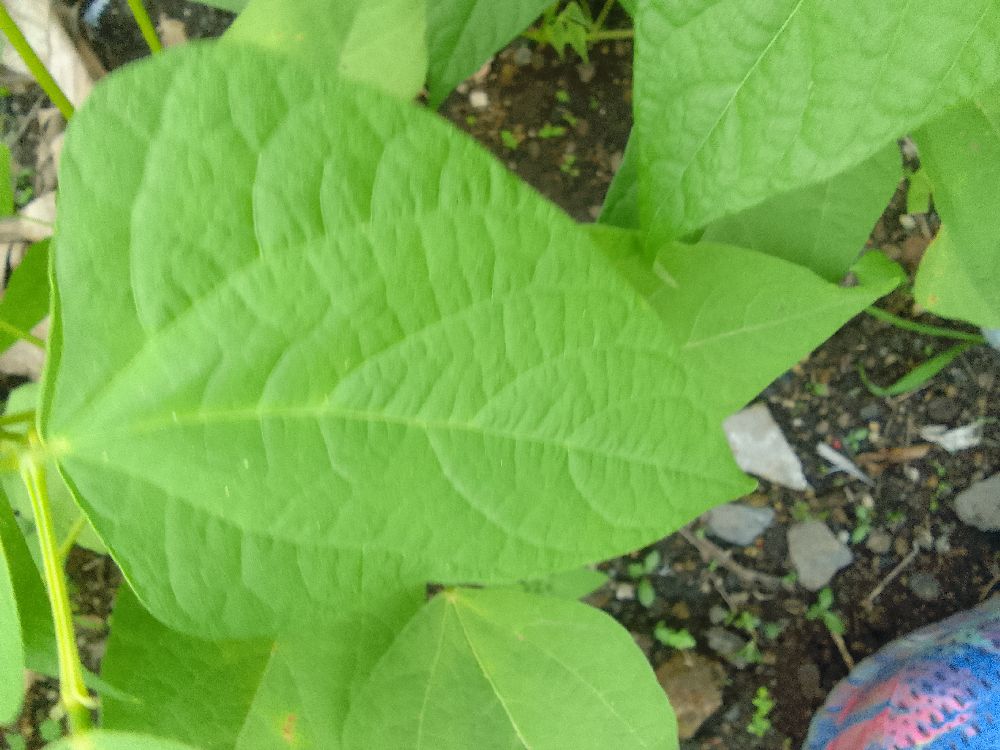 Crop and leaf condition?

common bean, healthy
